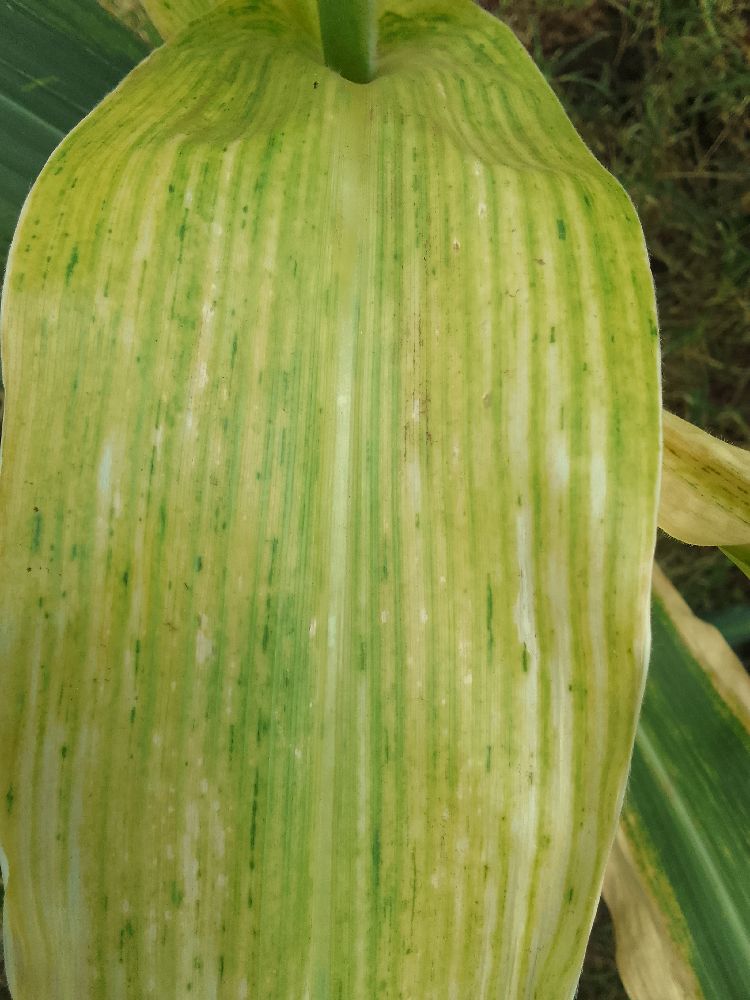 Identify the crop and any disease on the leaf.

maize, maize lethal necrosis
